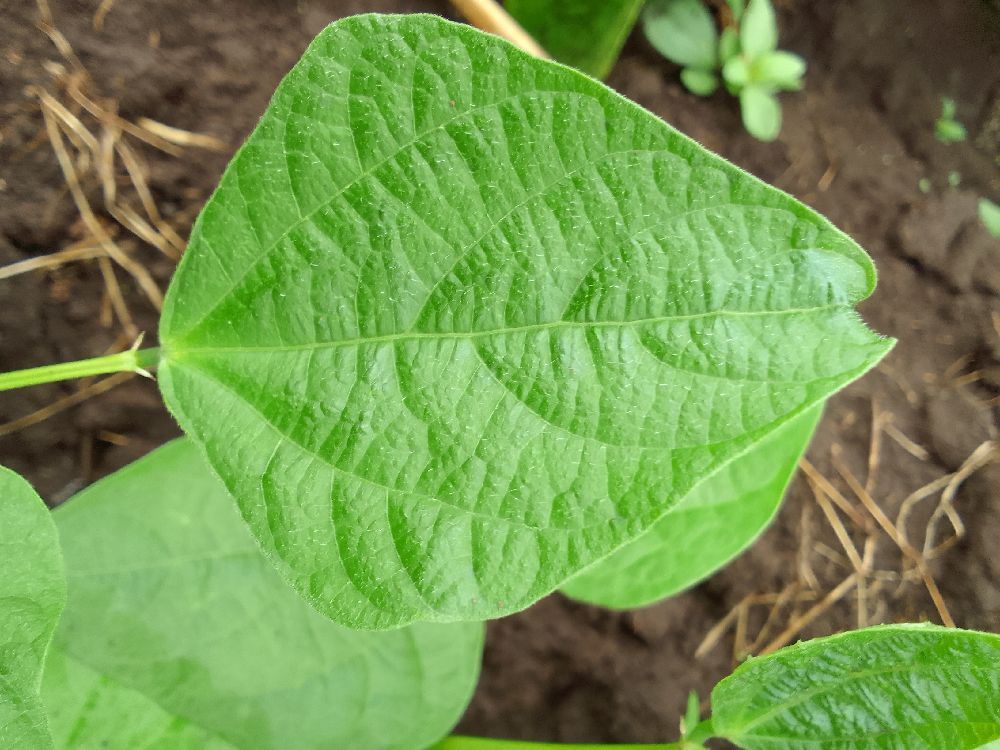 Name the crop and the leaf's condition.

common bean, healthy
